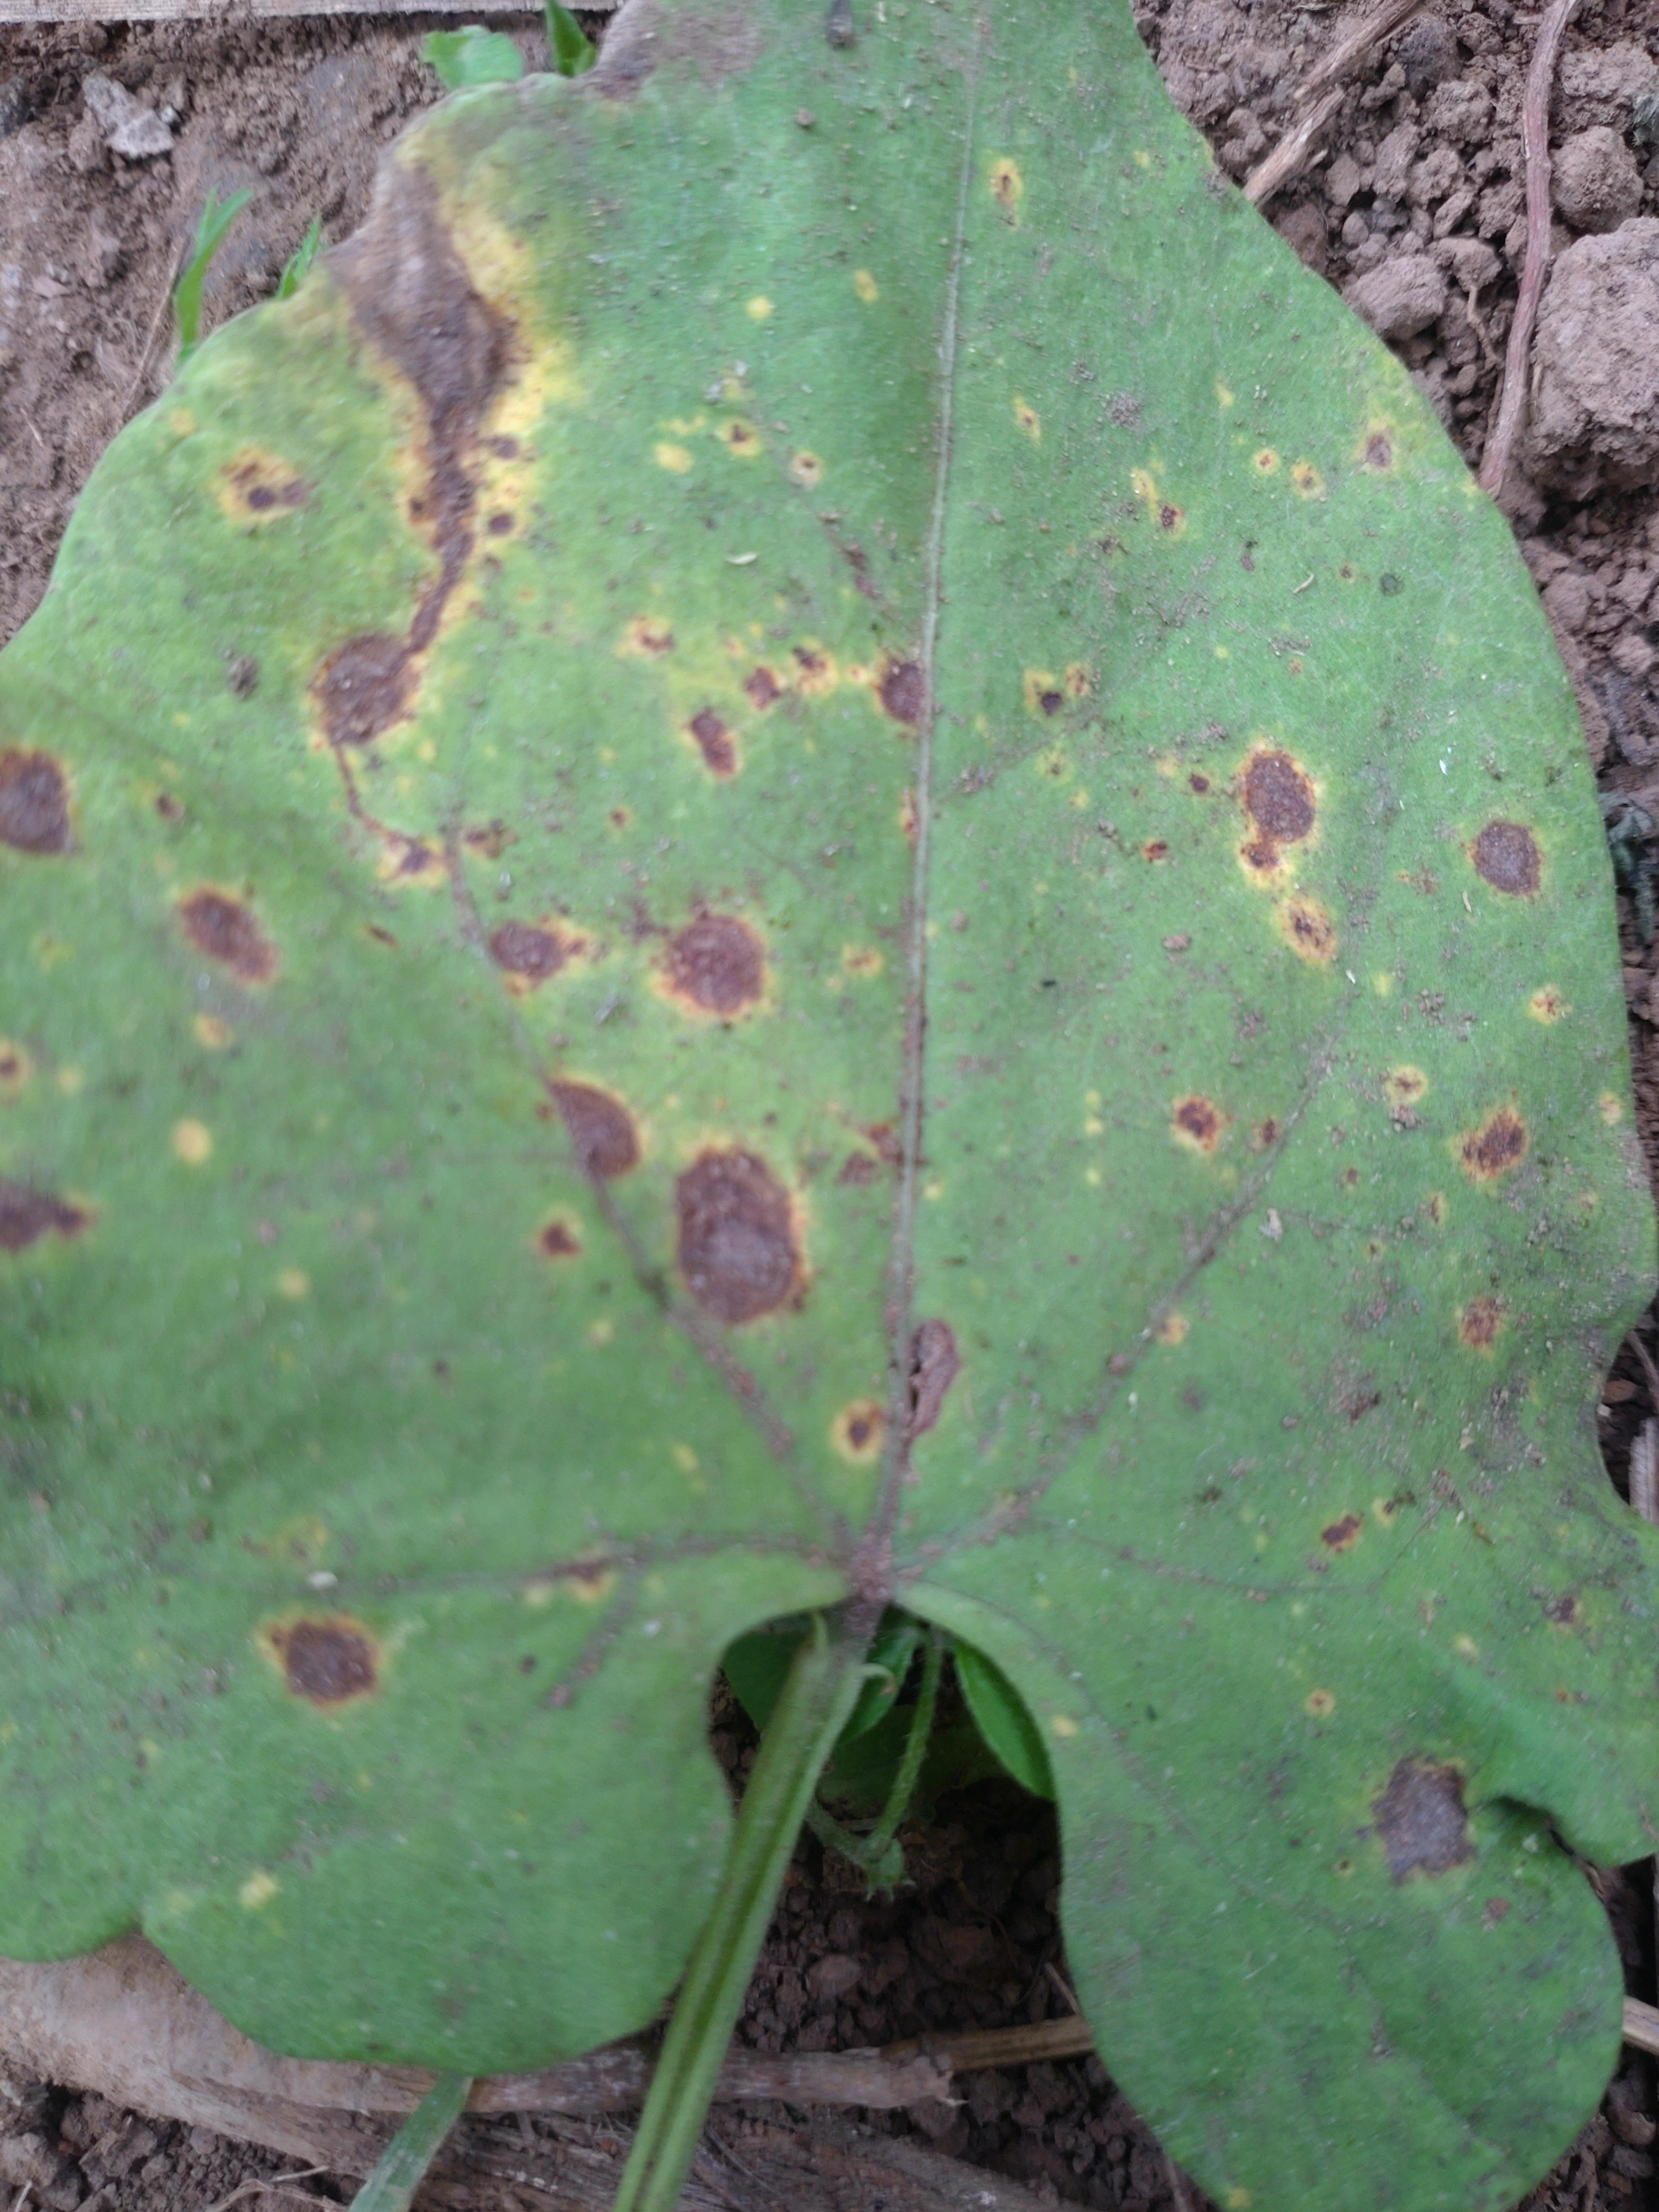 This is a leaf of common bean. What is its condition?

rust
